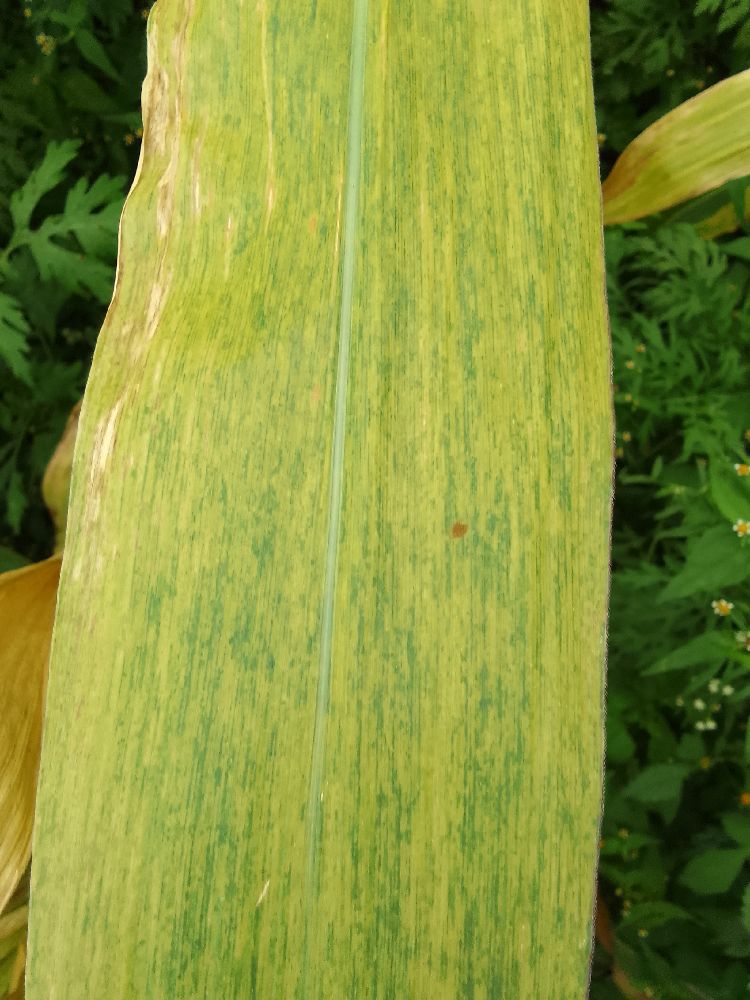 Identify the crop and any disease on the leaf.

maize, maize lethal necrosis
